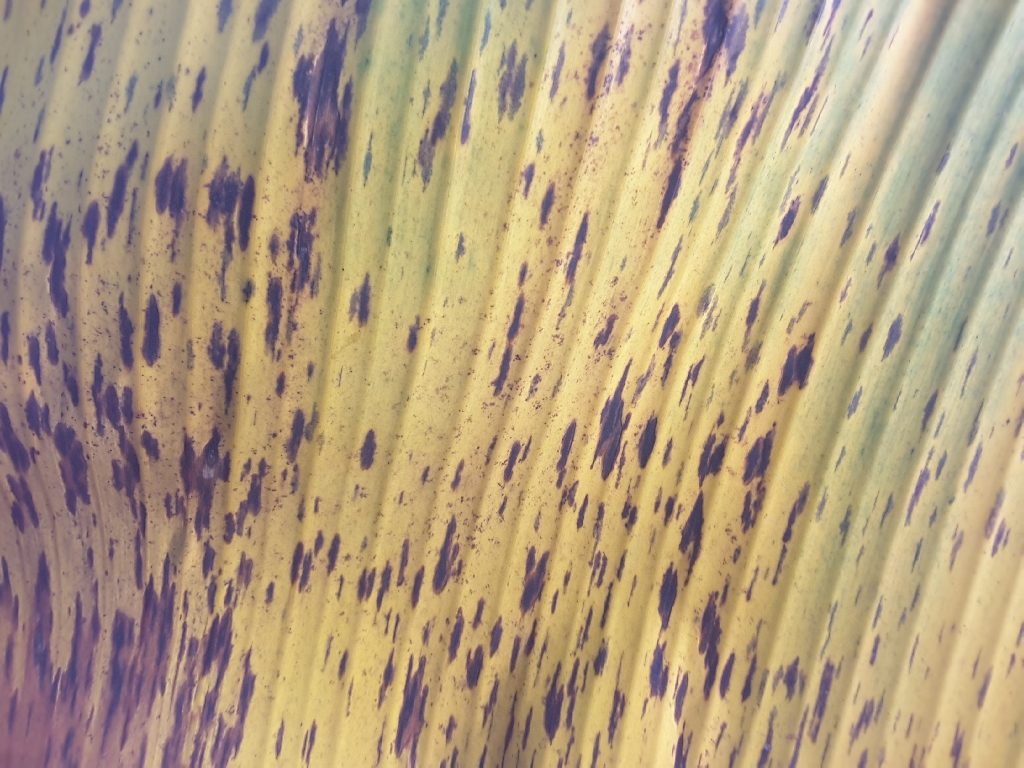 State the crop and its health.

banana, black sigatoka
